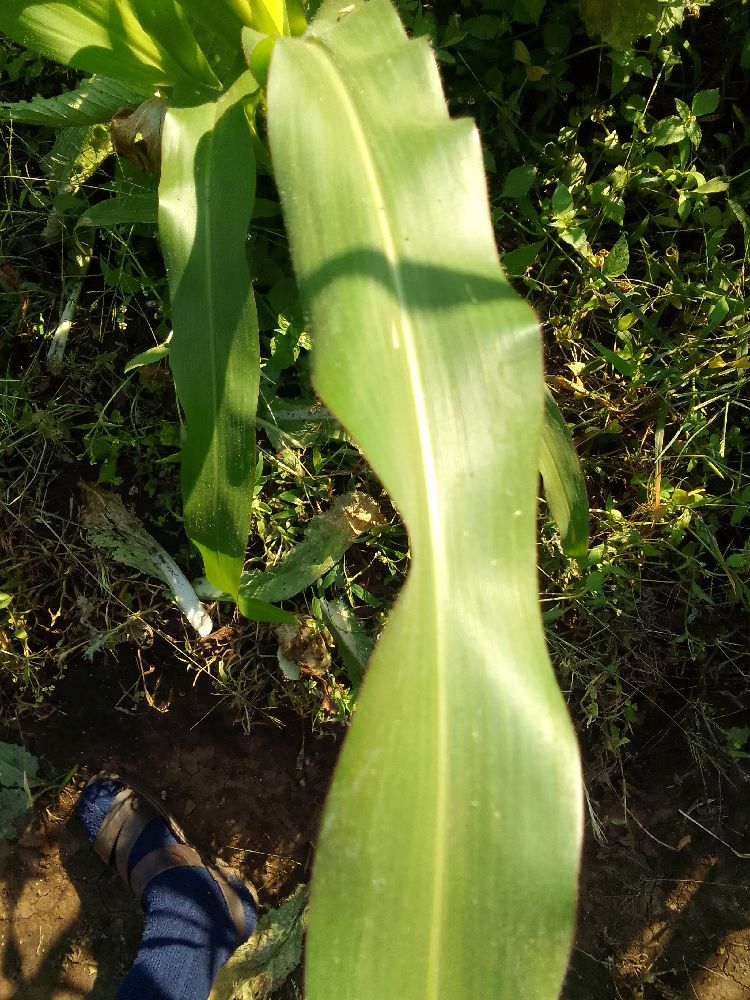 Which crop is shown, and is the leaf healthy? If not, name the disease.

maize, healthy
